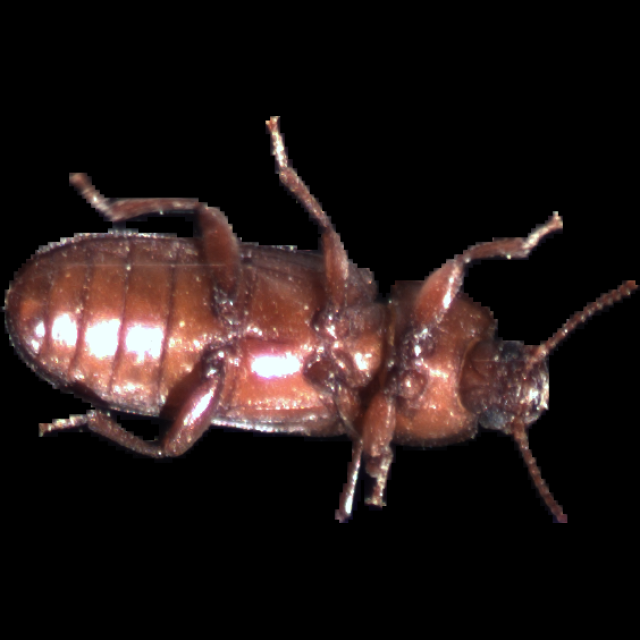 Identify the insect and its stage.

mealworm beetle
